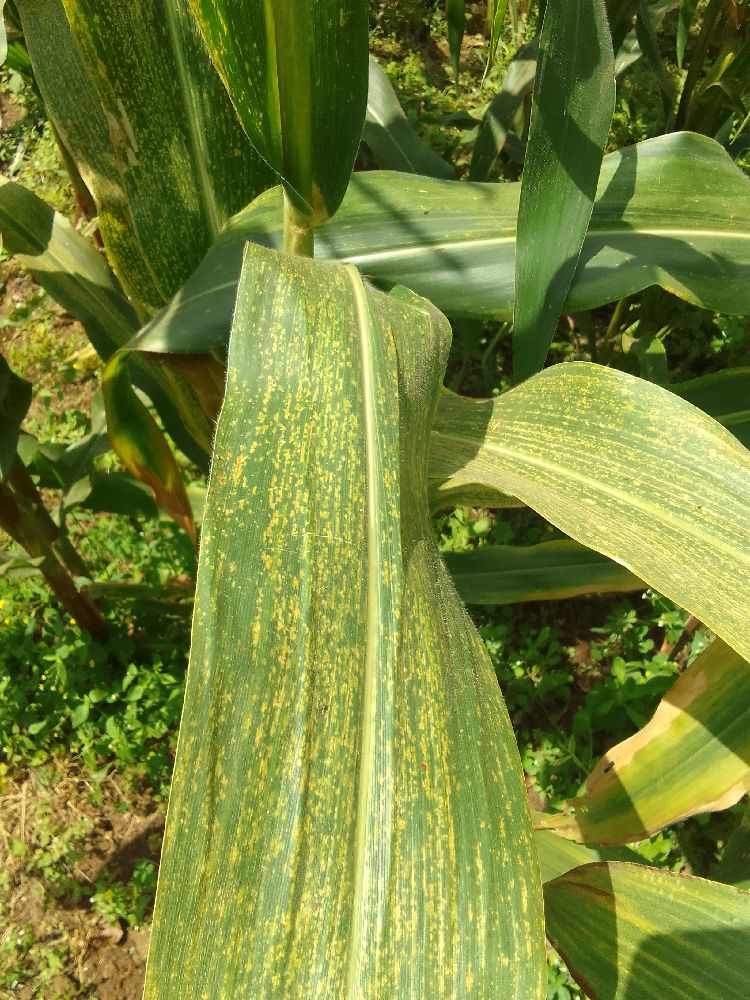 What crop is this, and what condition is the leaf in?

maize, maize streak virus
